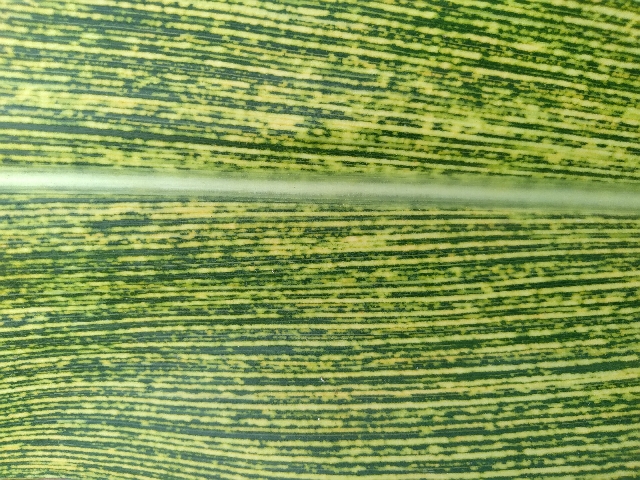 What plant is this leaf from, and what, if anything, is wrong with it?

maize, maize streak virus
